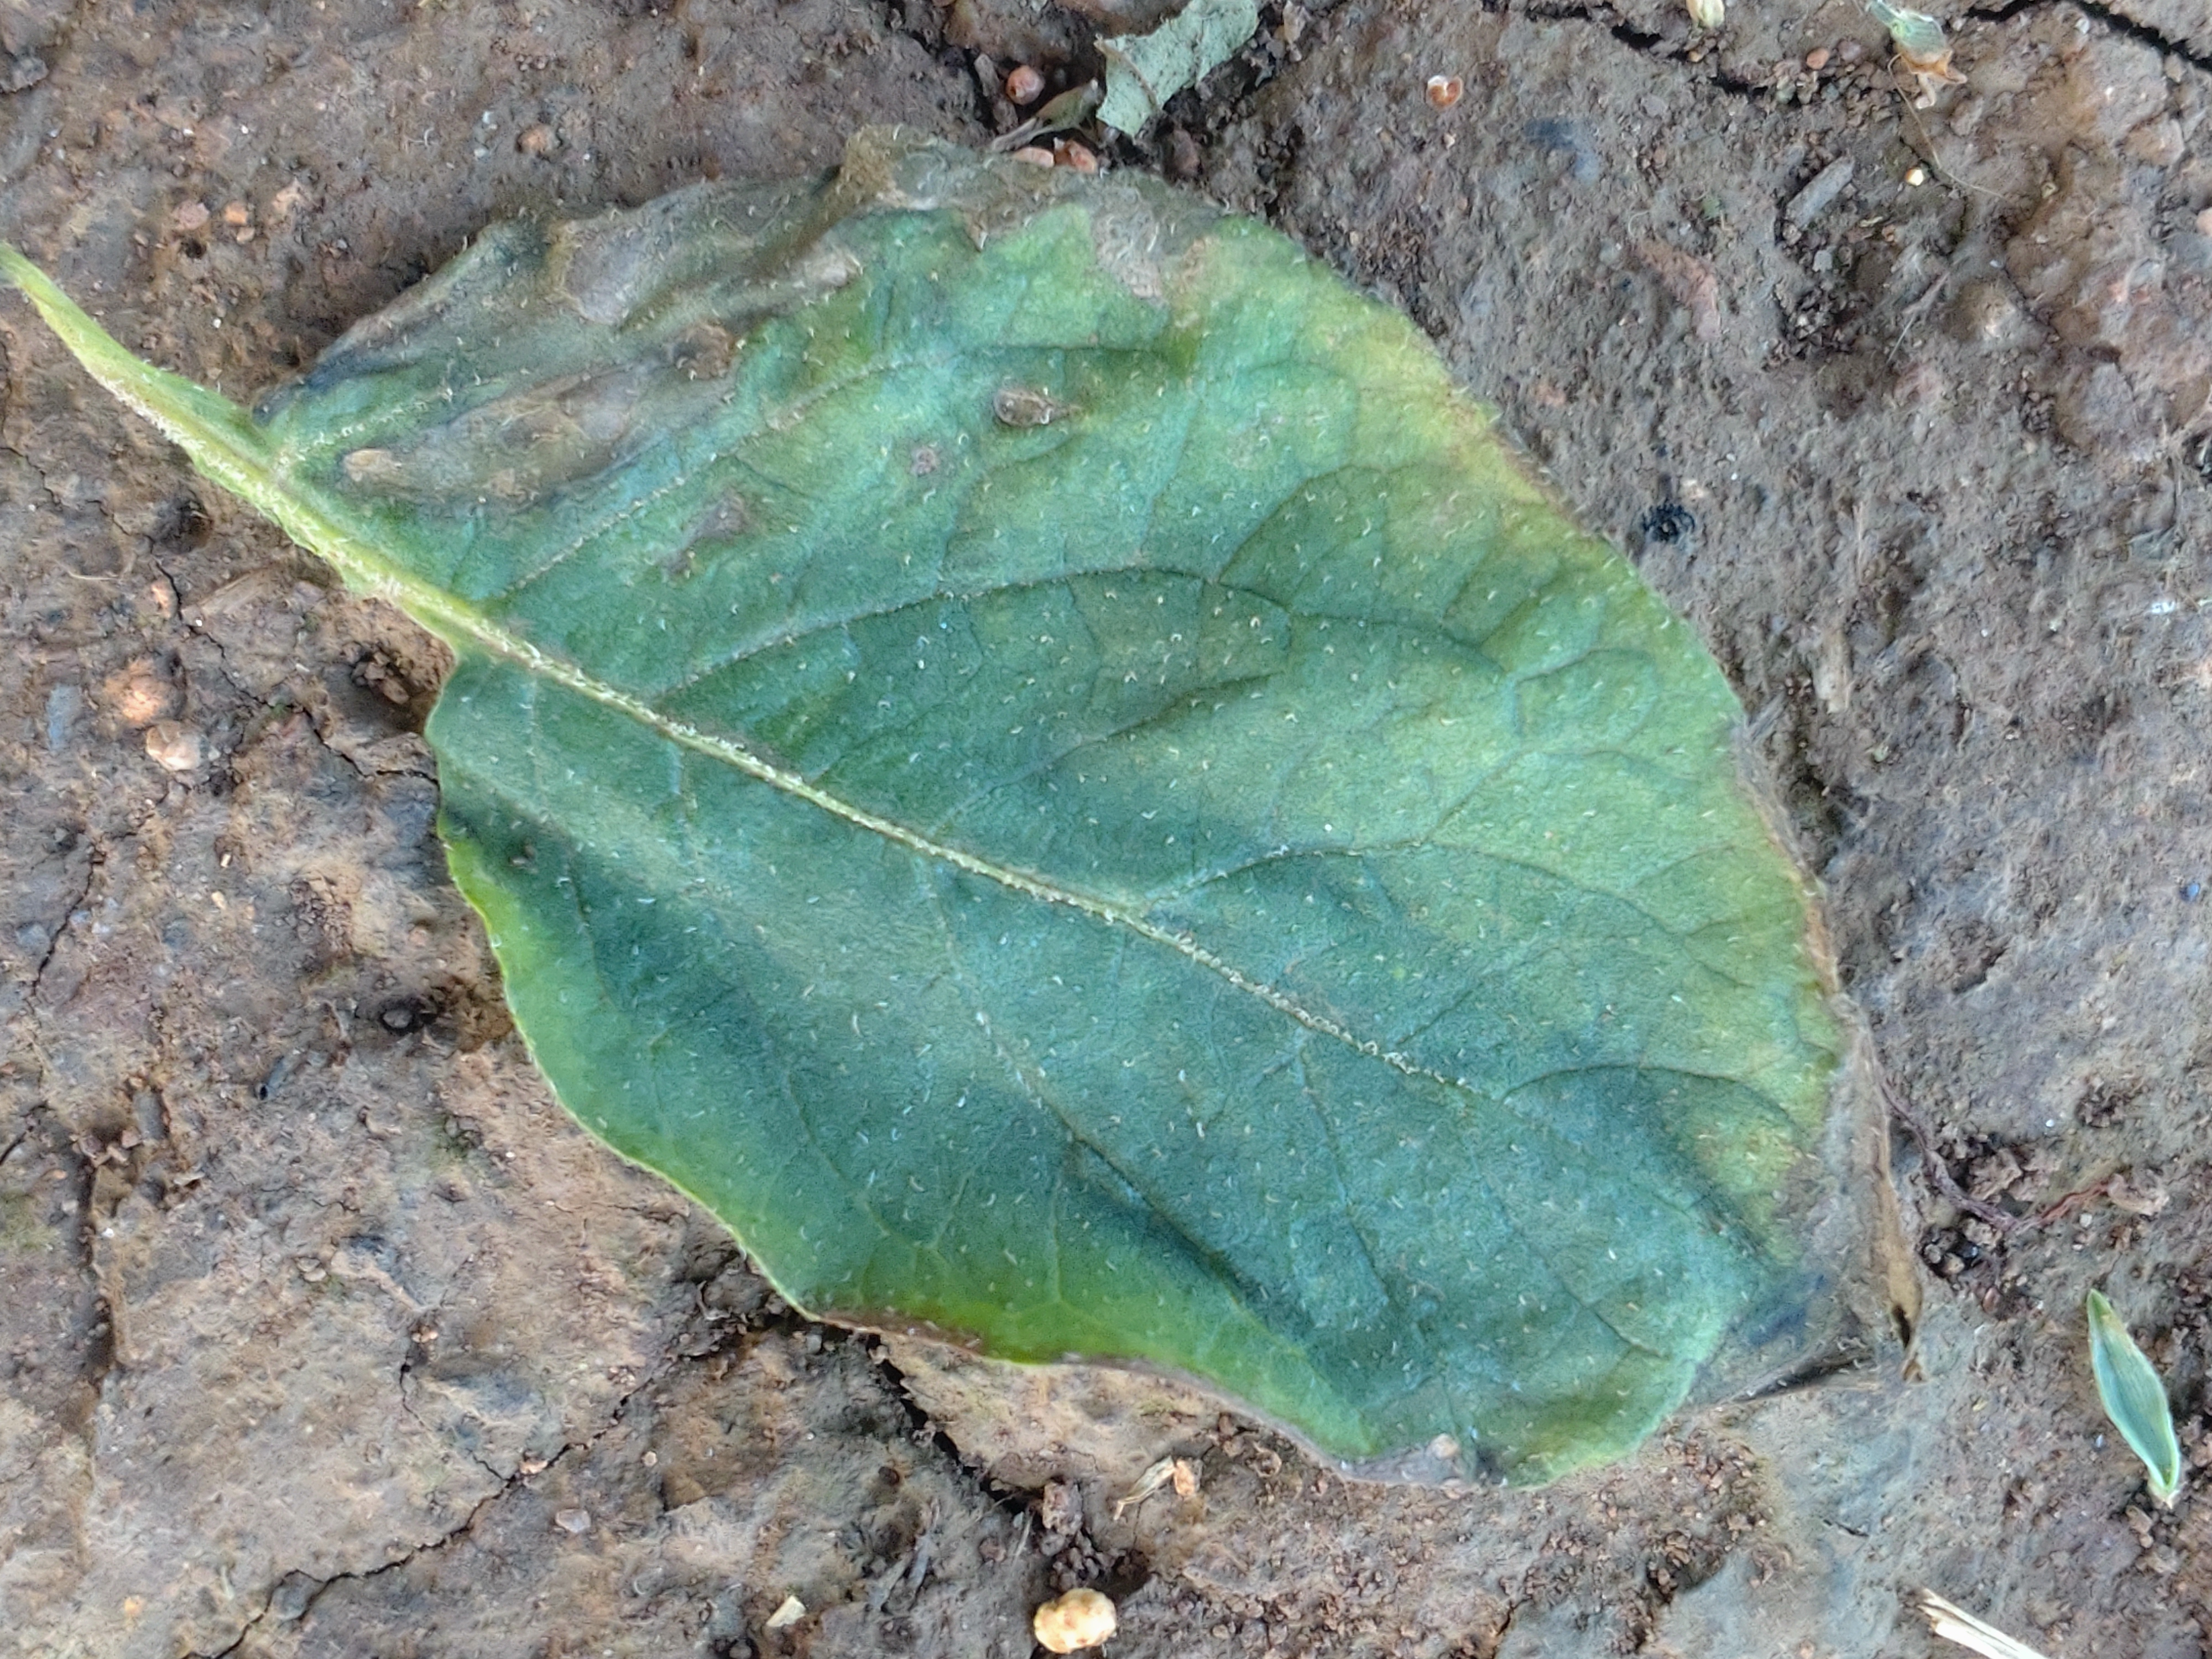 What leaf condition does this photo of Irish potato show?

early blight
